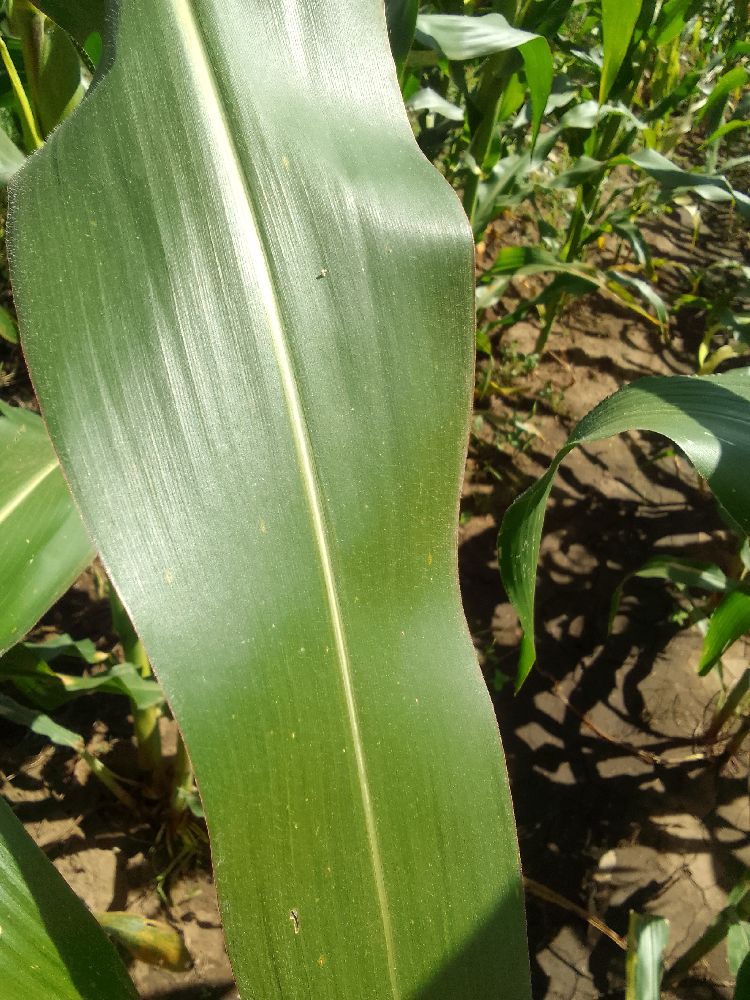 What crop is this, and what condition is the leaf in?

maize, healthy
